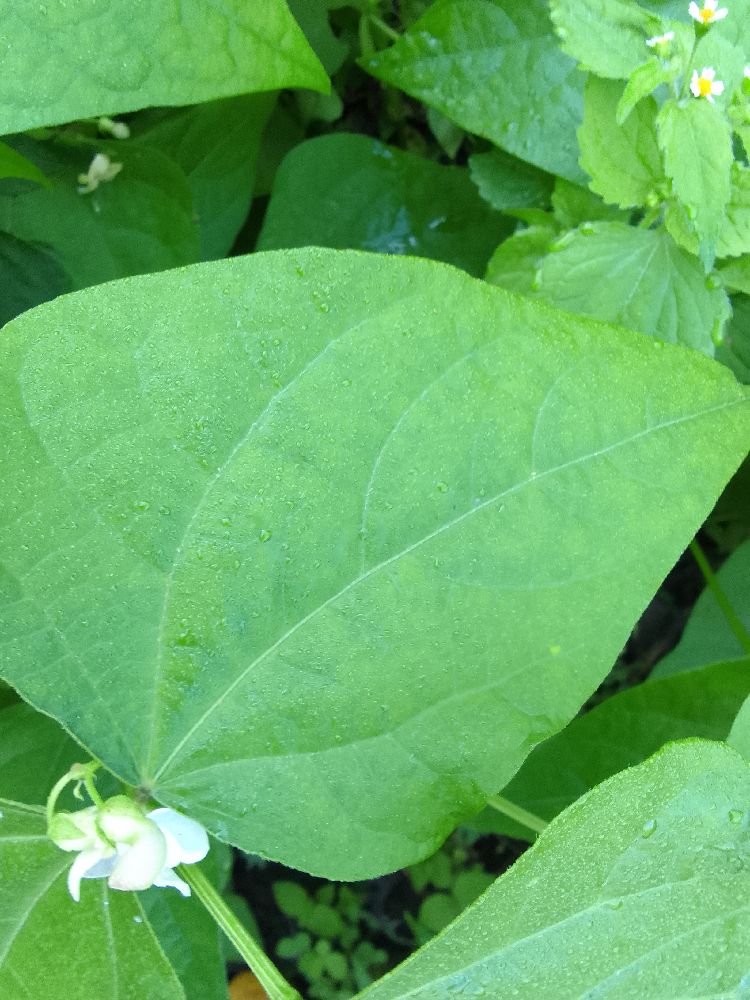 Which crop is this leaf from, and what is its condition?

common bean, healthy
